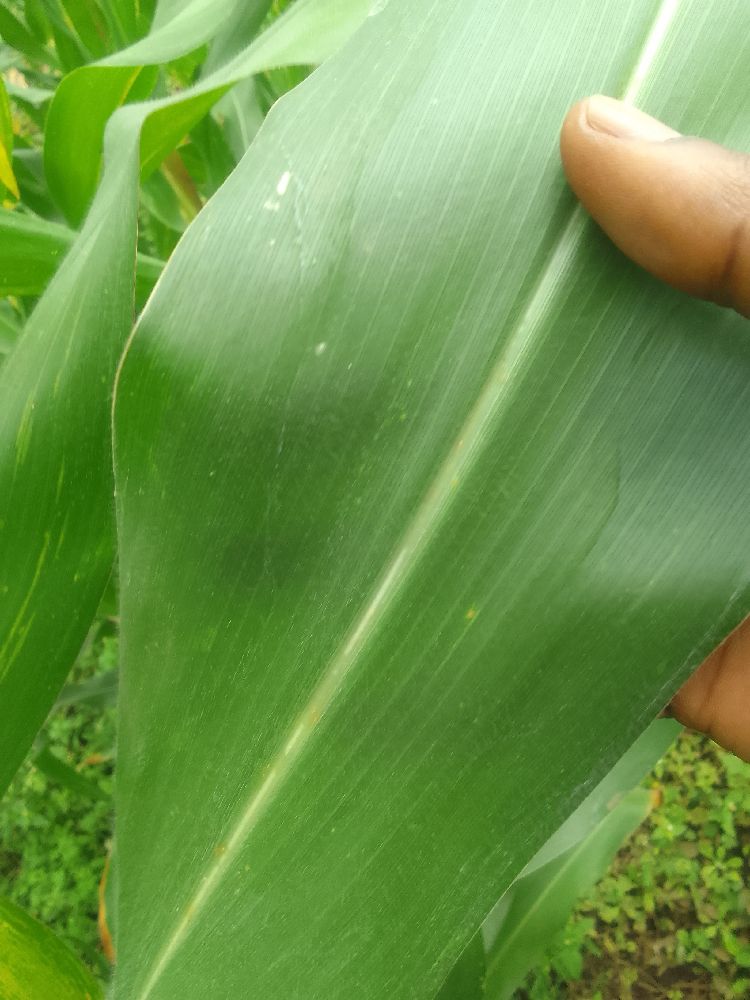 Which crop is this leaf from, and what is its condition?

maize, healthy
